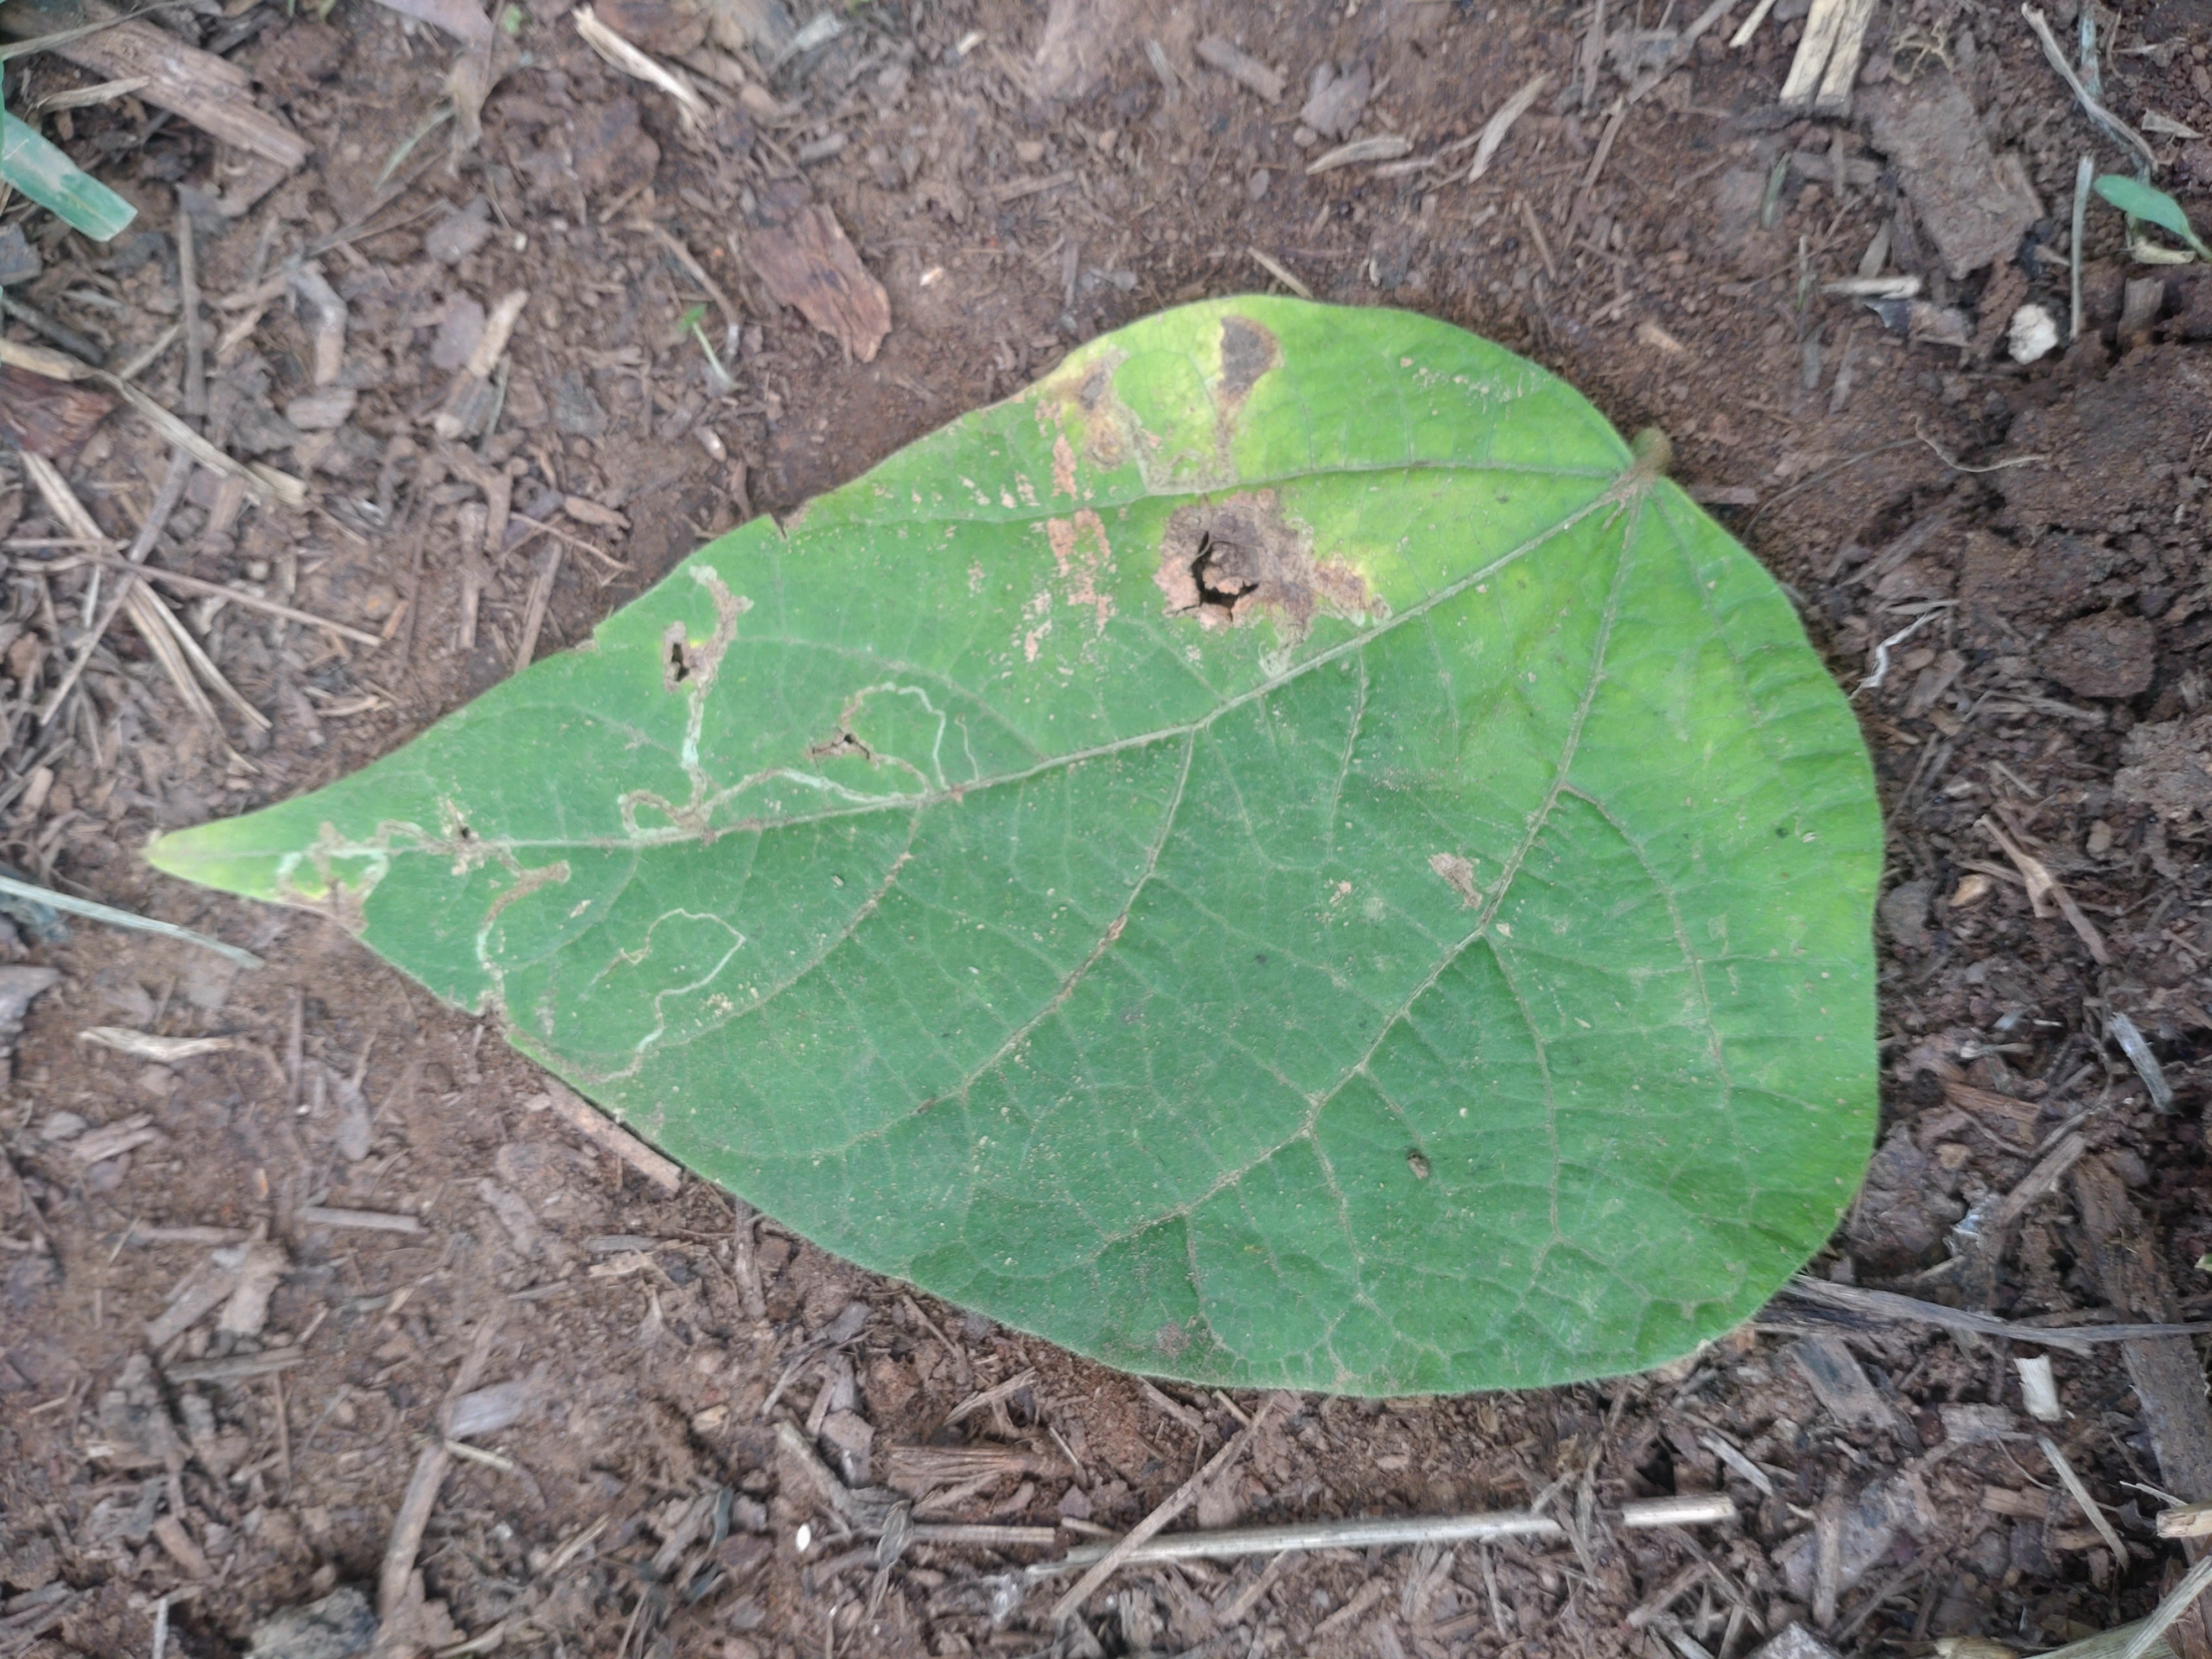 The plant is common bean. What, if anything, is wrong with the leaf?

anthracnose
